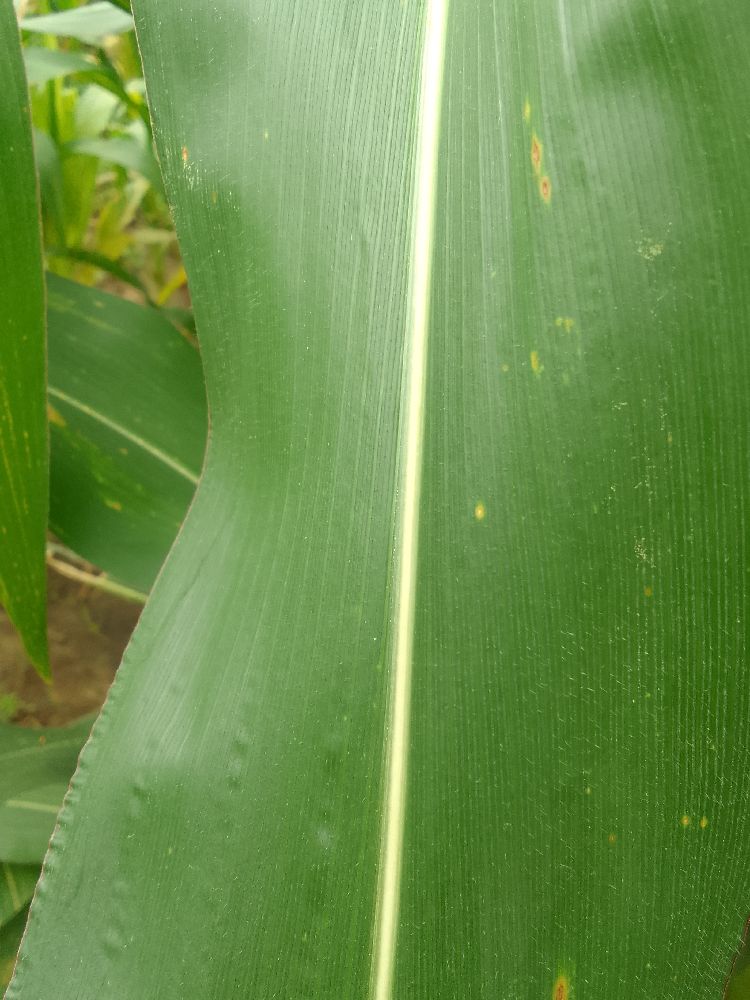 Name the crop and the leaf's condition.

maize, healthy
